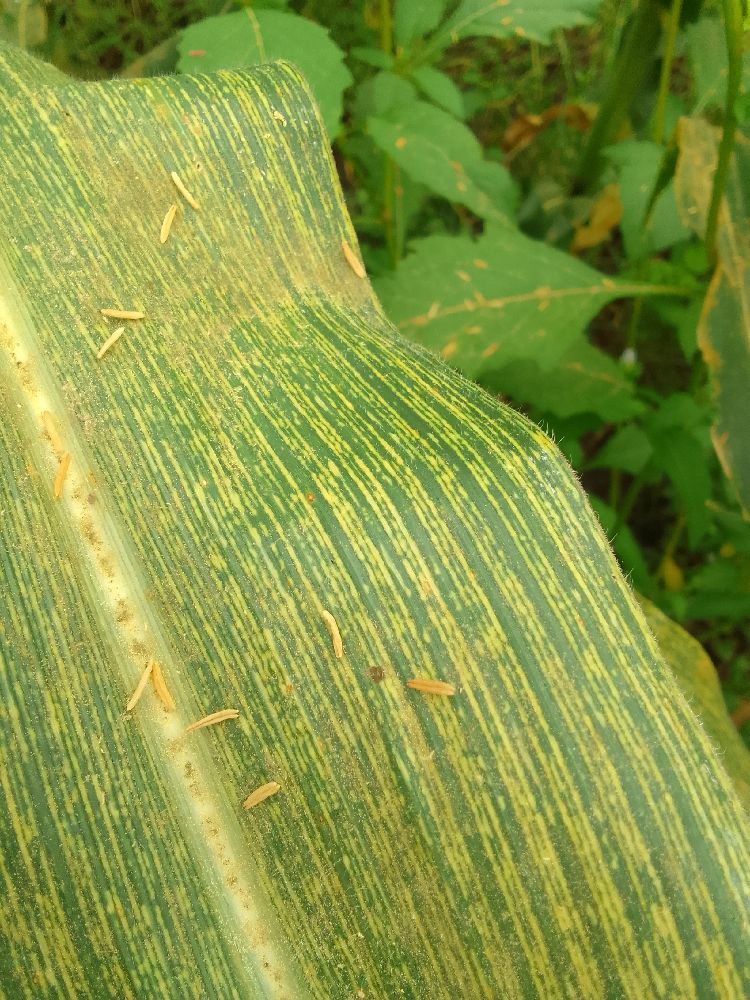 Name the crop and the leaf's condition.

maize, maize streak virus
